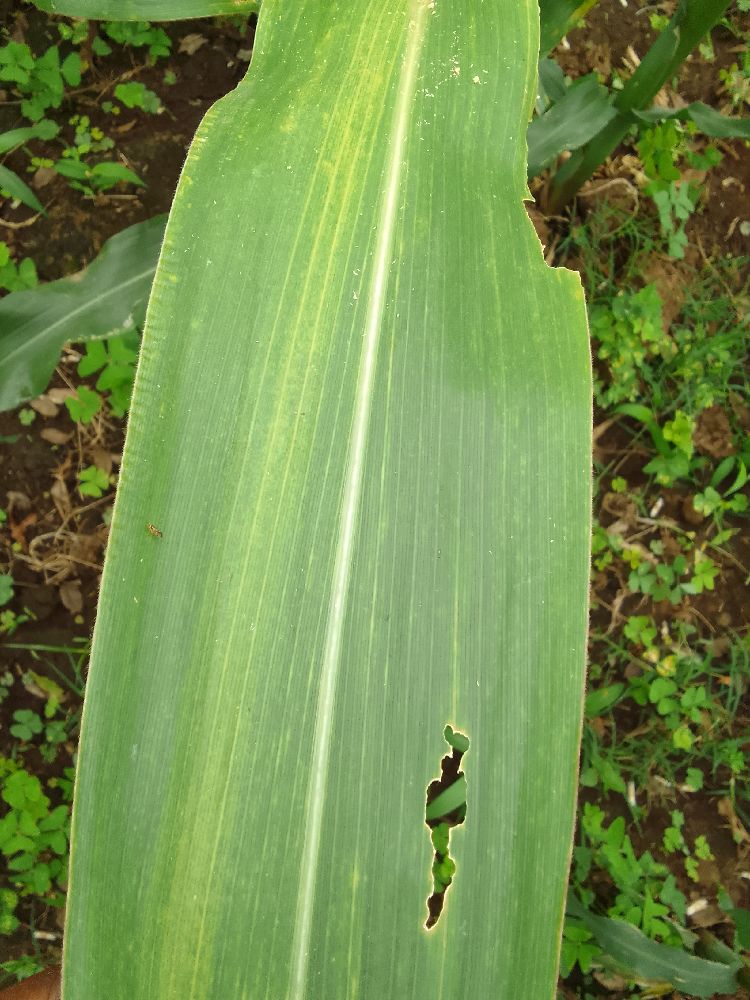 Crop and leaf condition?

maize, maize lethal necrosis
